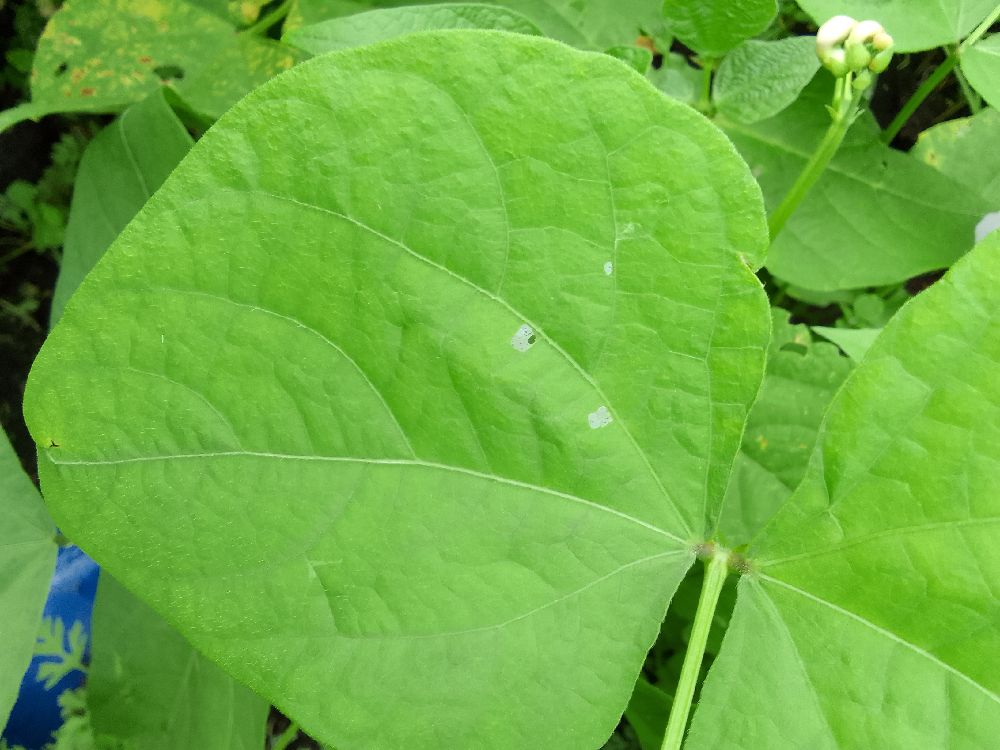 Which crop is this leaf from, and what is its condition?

common bean, healthy
